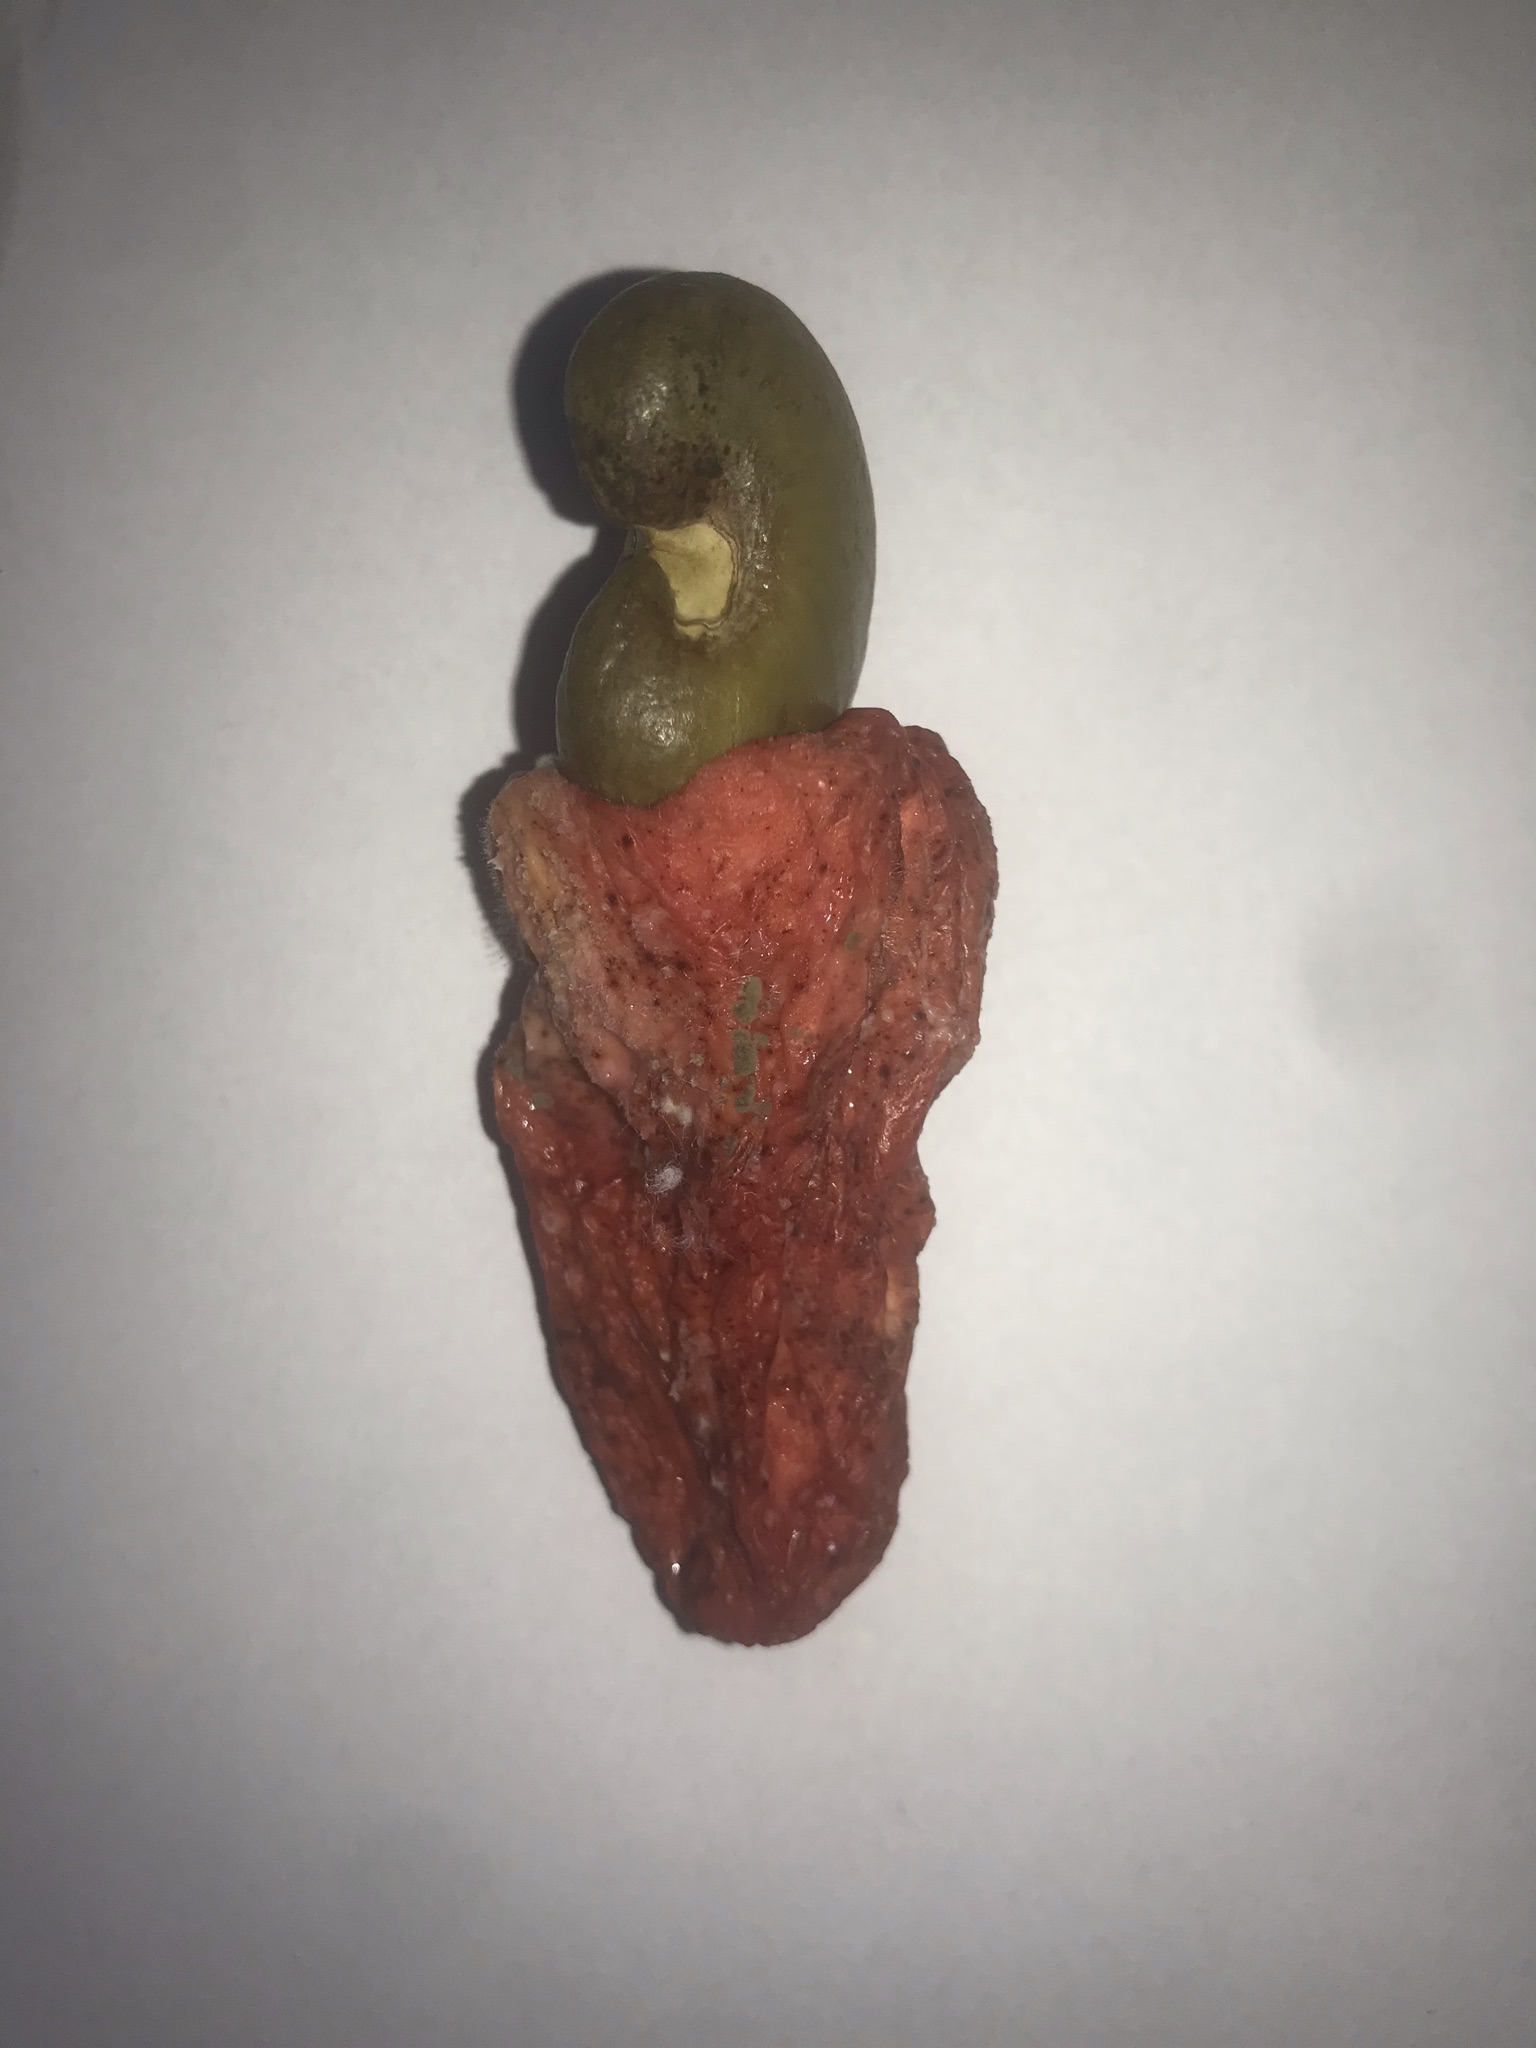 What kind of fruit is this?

caju vermelho
